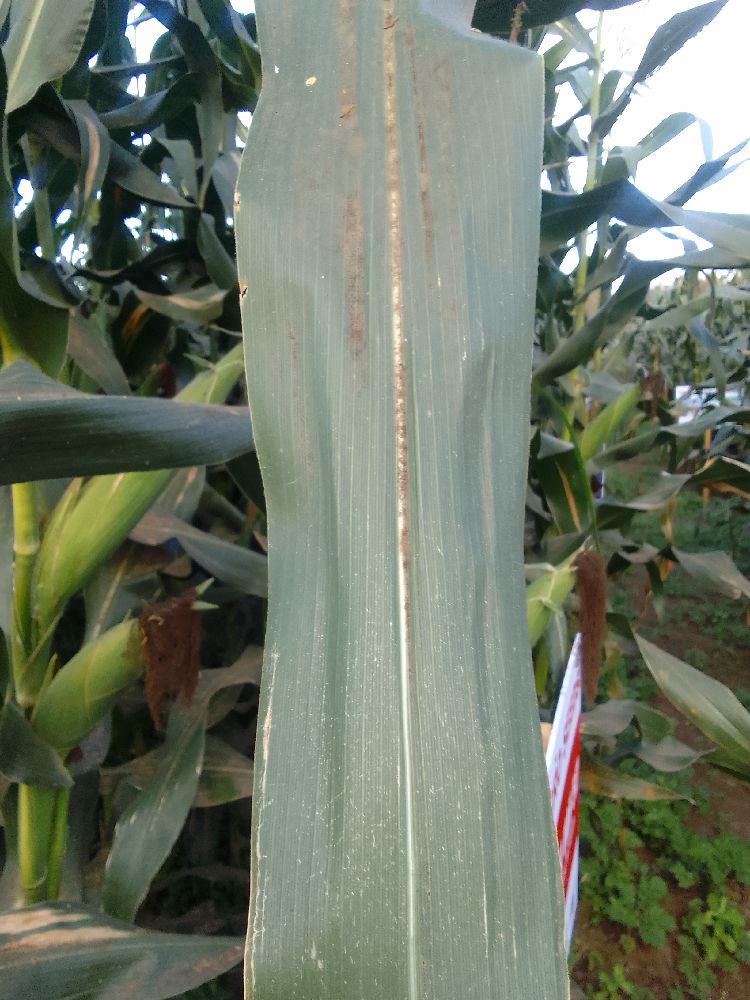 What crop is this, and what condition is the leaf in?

maize, healthy
